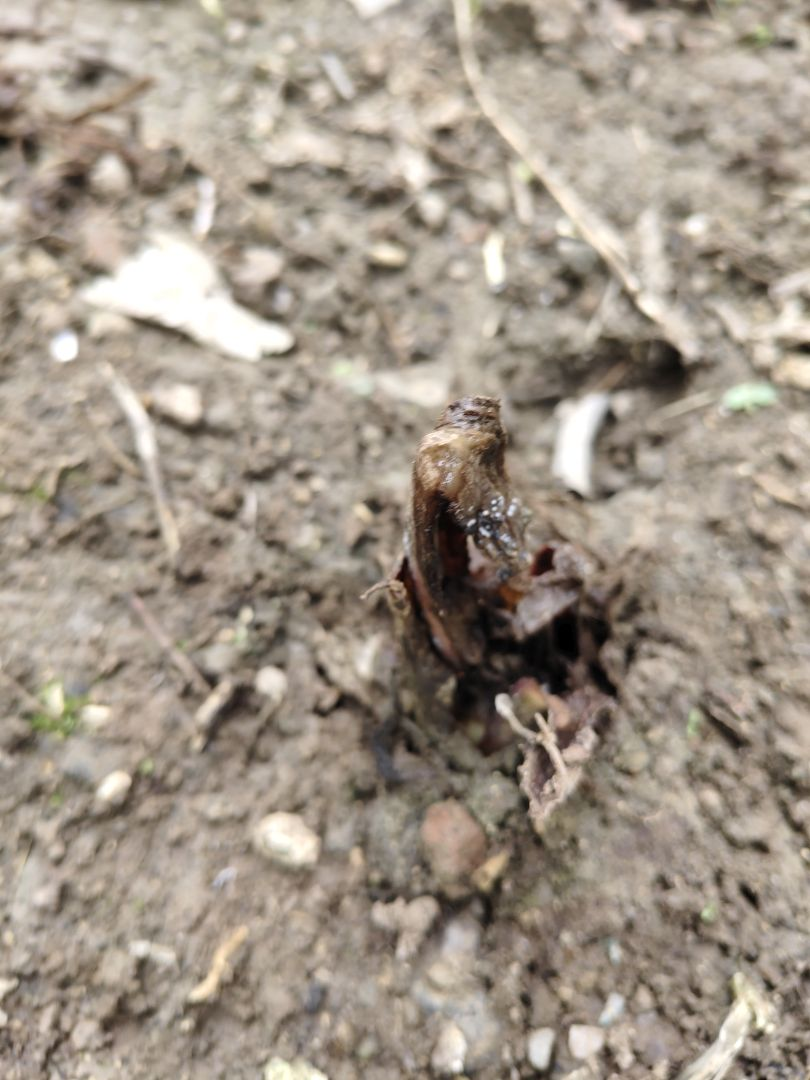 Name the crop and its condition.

taro, root rot
